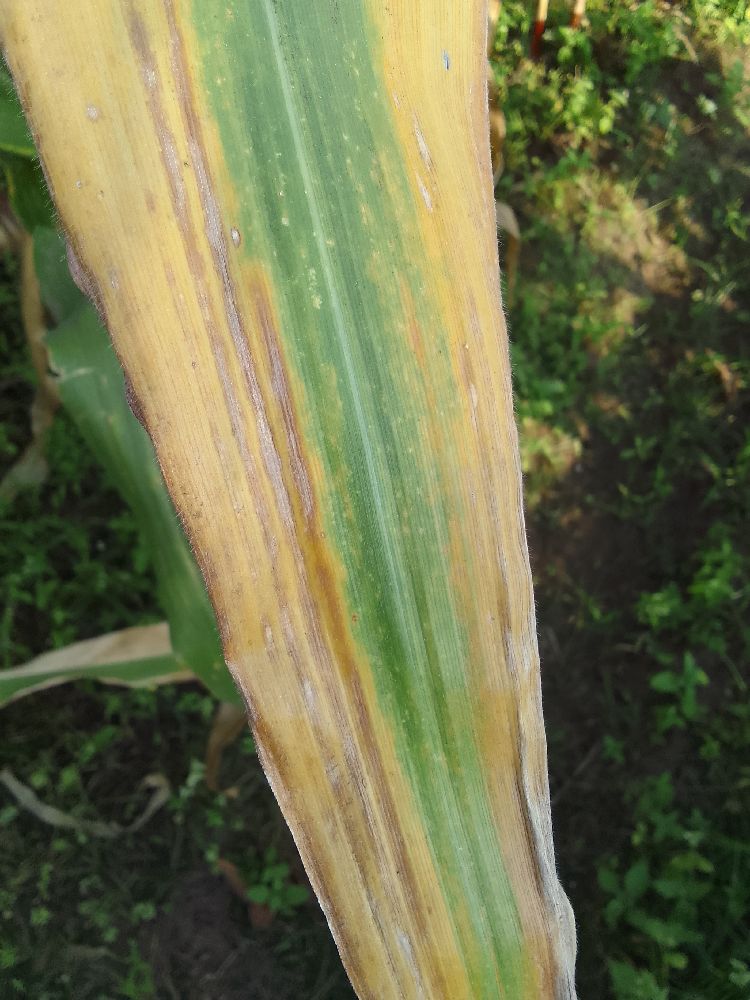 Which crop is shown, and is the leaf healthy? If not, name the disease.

maize, maize lethal necrosis
